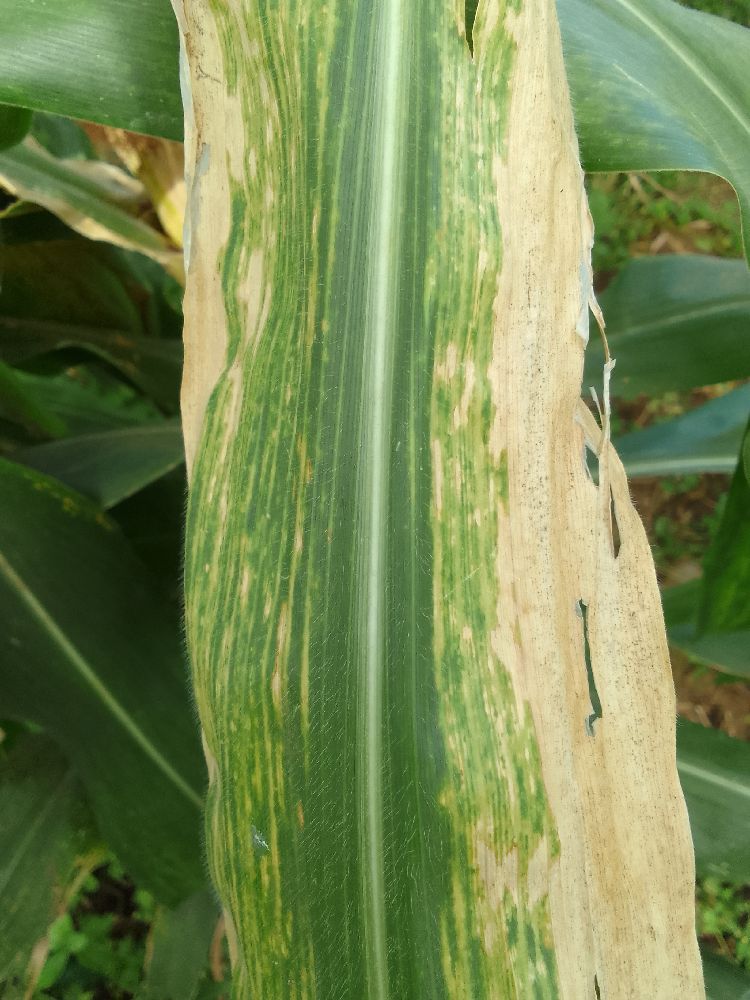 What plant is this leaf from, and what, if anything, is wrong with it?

maize, maize lethal necrosis
